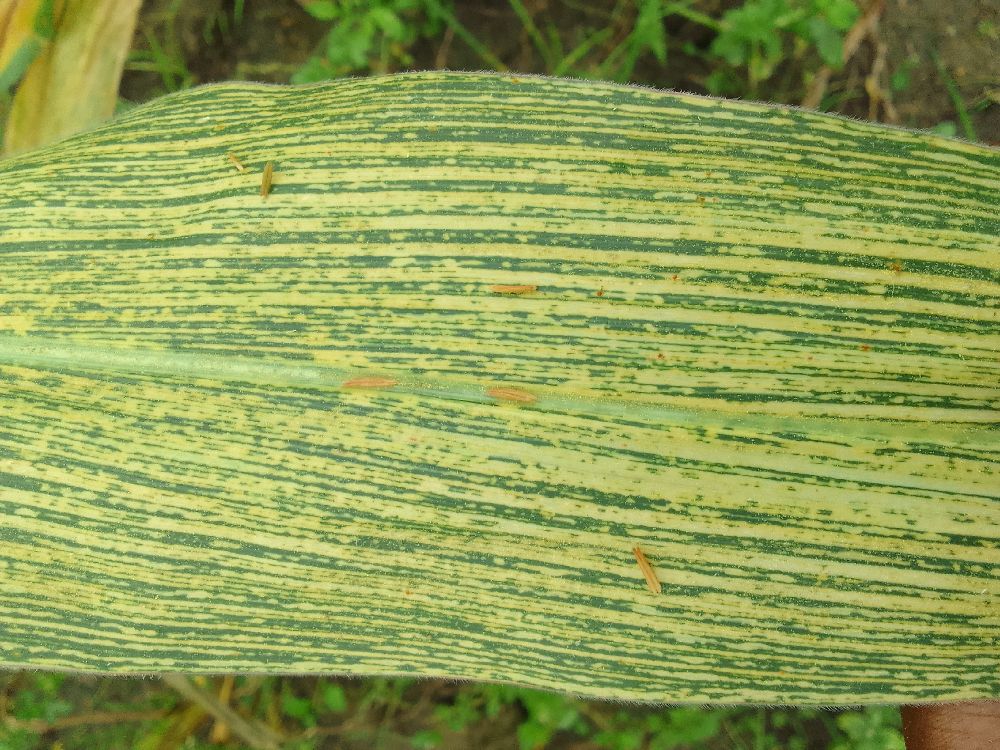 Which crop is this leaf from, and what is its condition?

maize, maize streak virus
